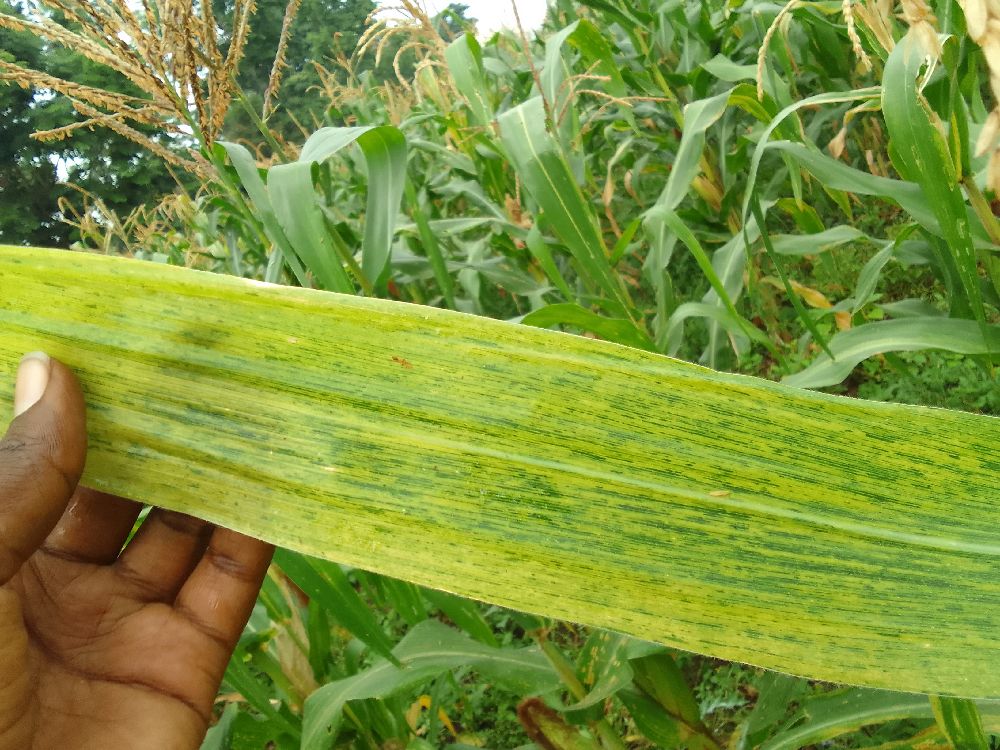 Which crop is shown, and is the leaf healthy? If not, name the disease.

maize, maize lethal necrosis
